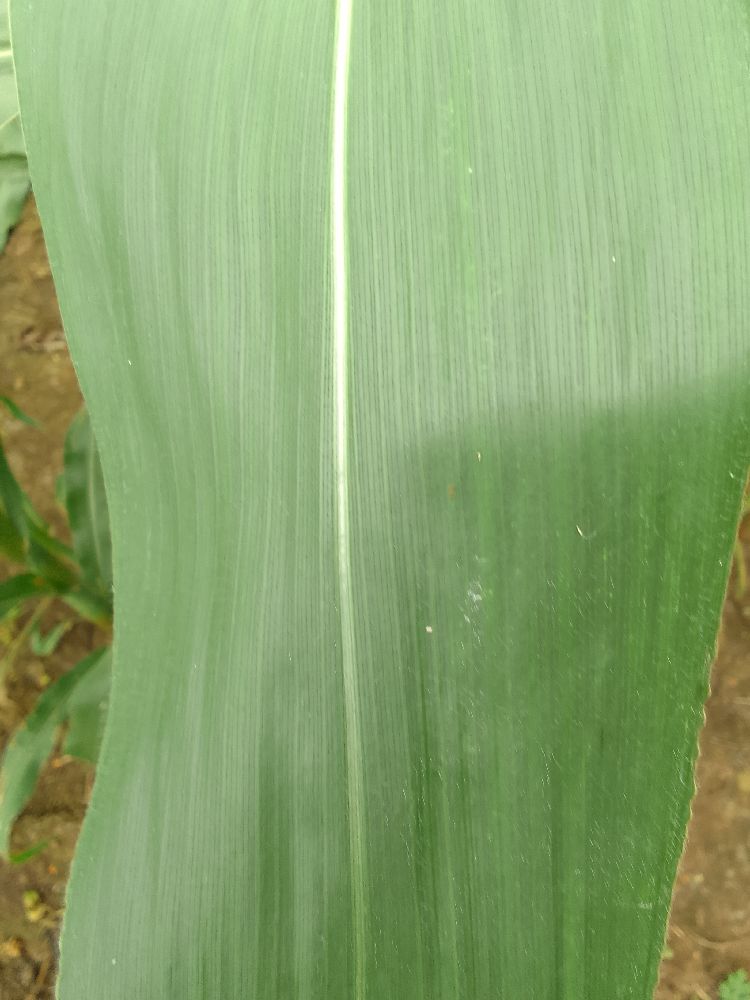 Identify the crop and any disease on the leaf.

maize, healthy
